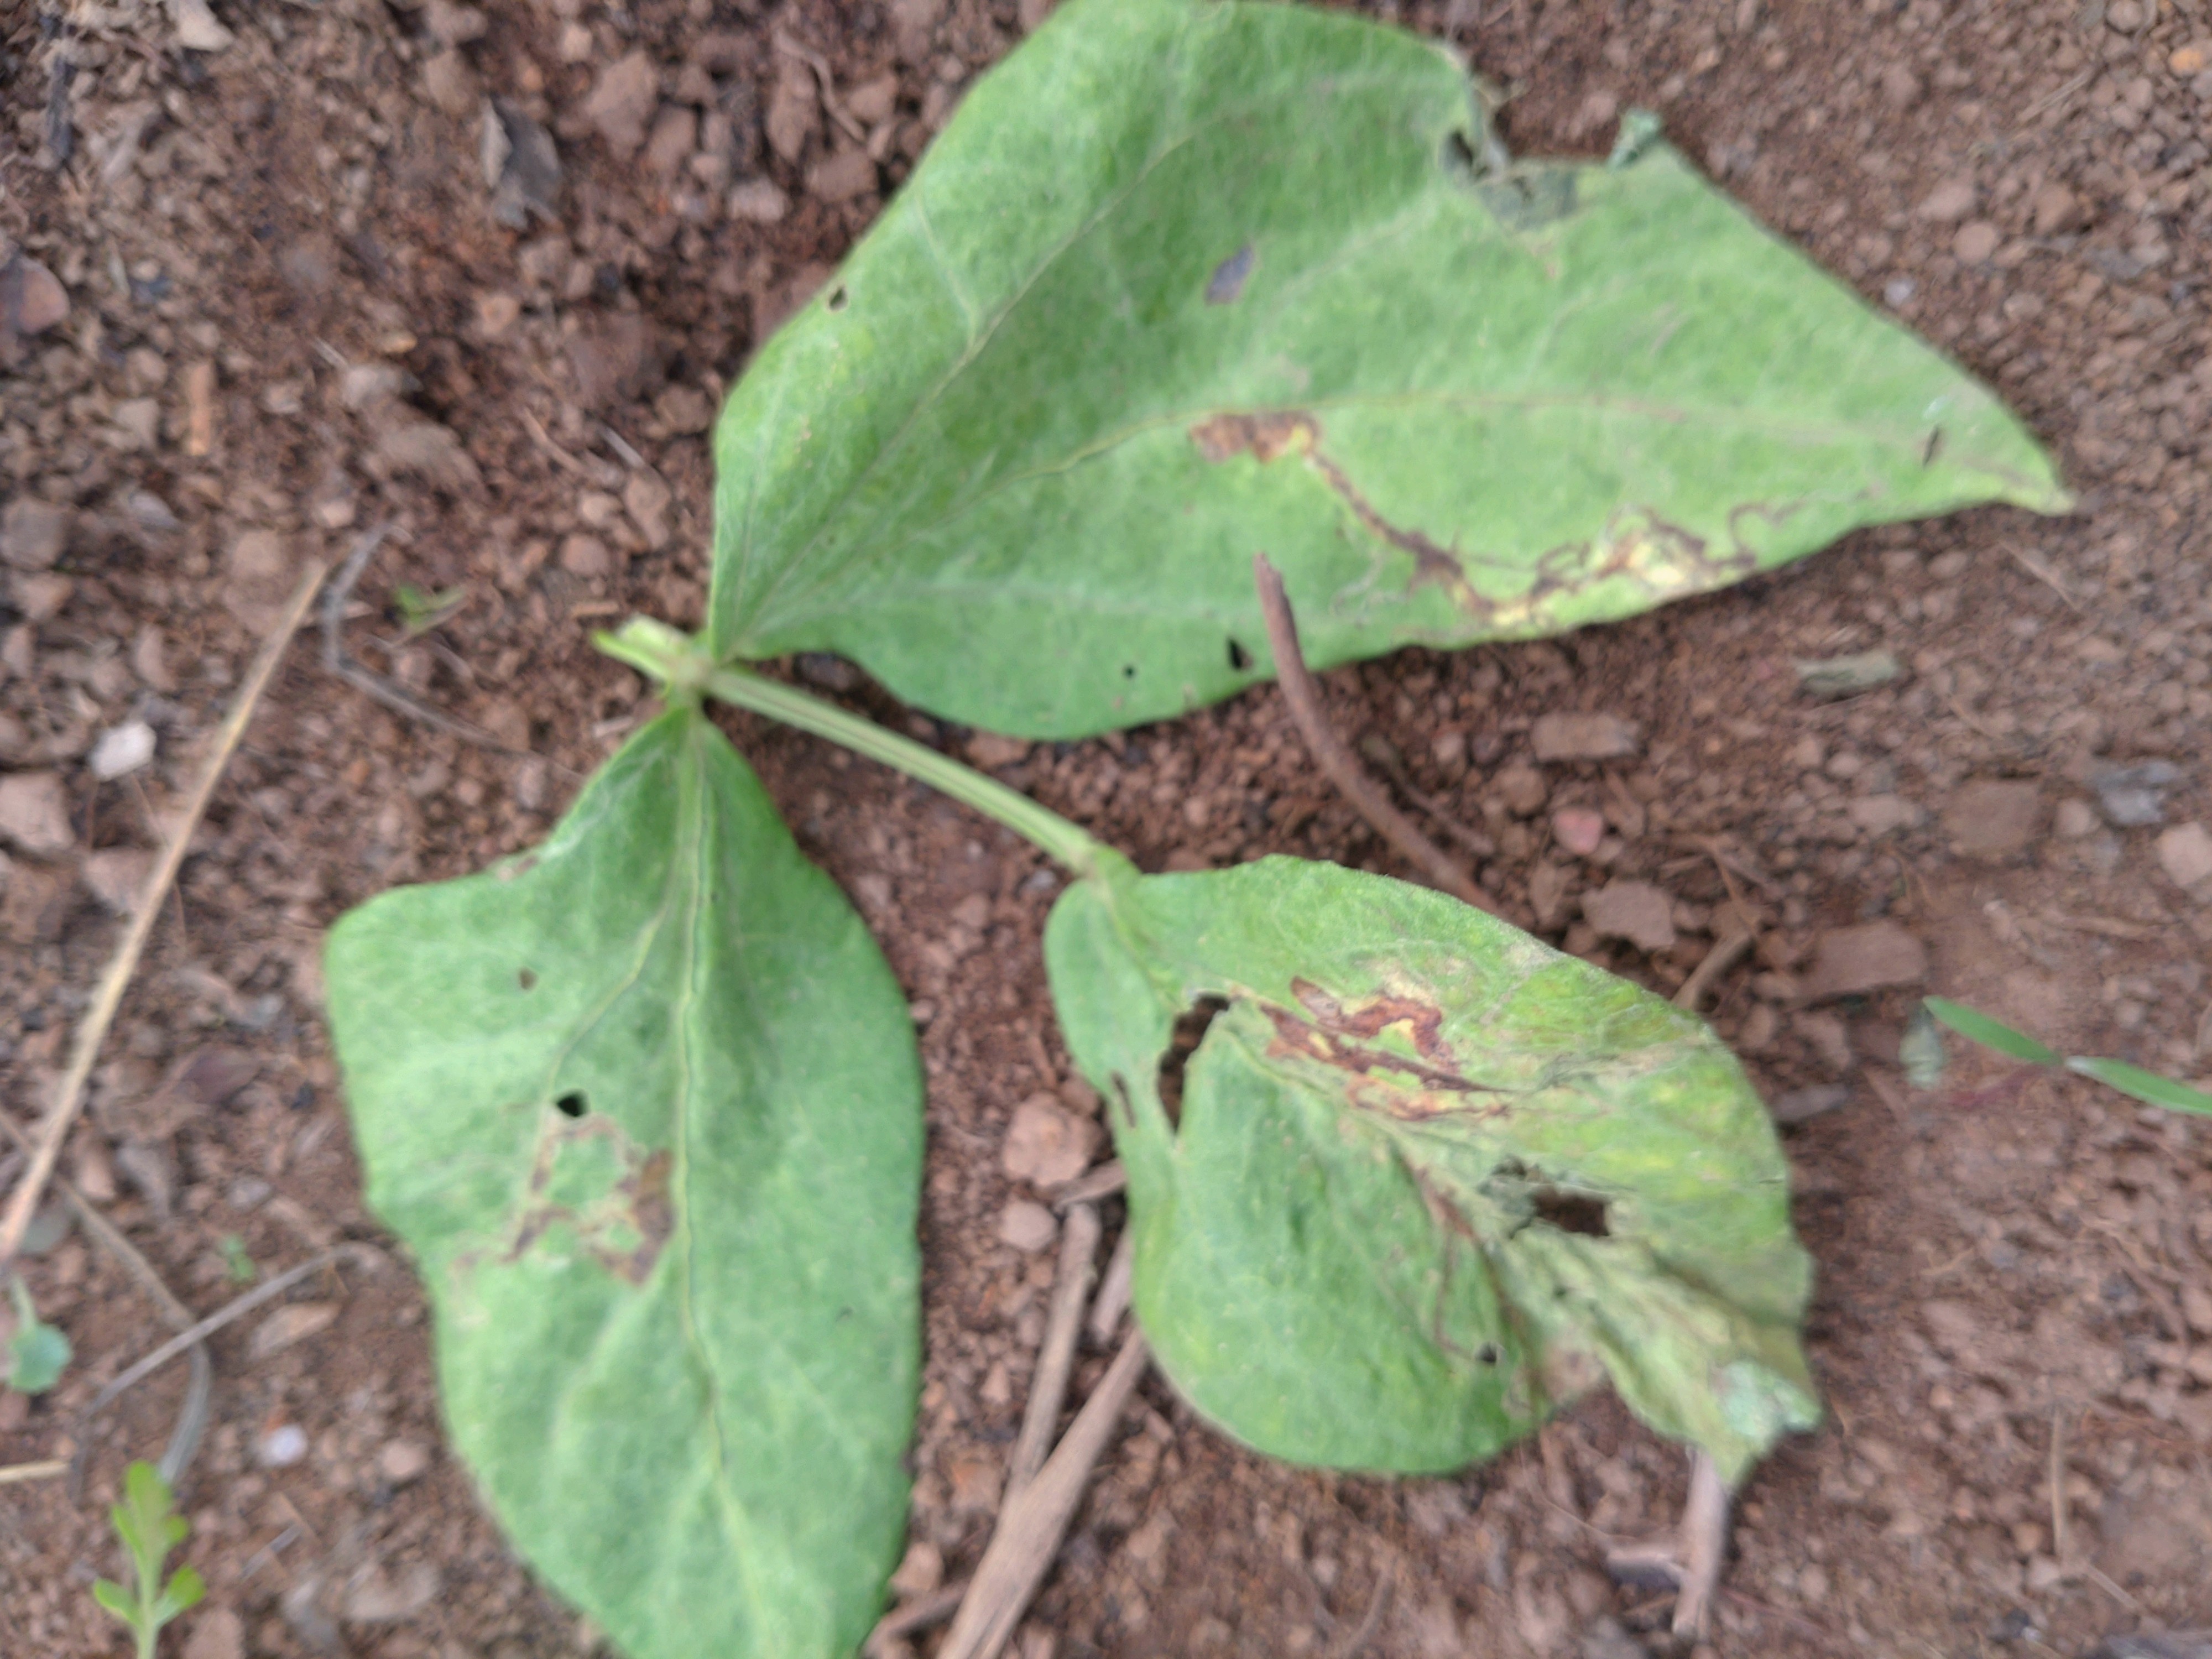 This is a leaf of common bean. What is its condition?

anthracnose
